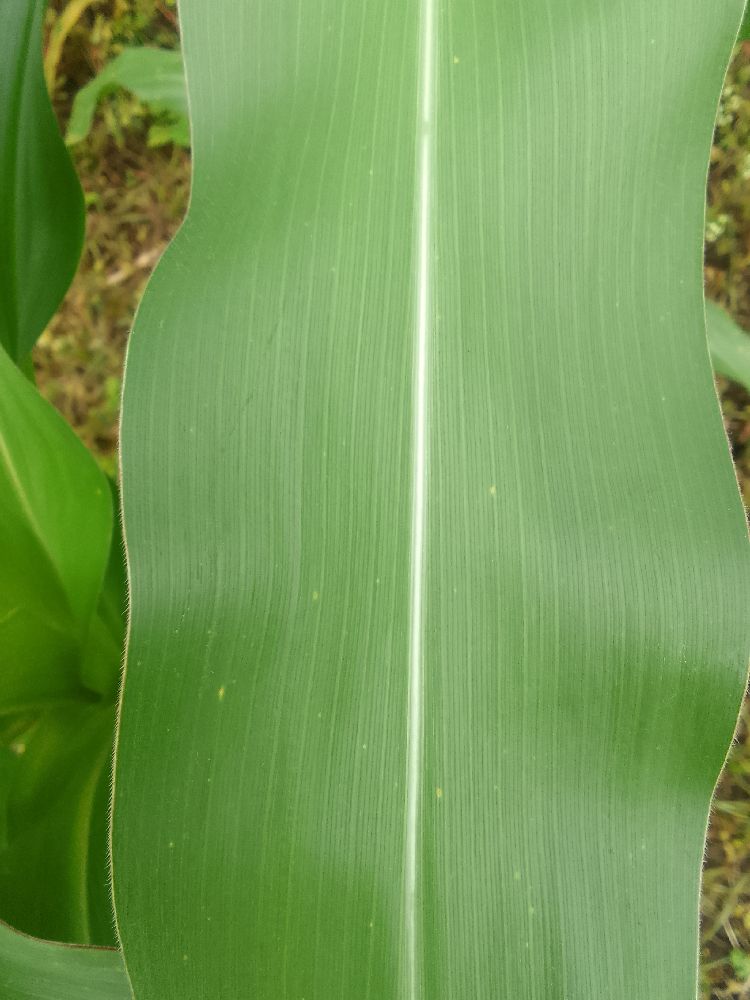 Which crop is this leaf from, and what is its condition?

maize, healthy
